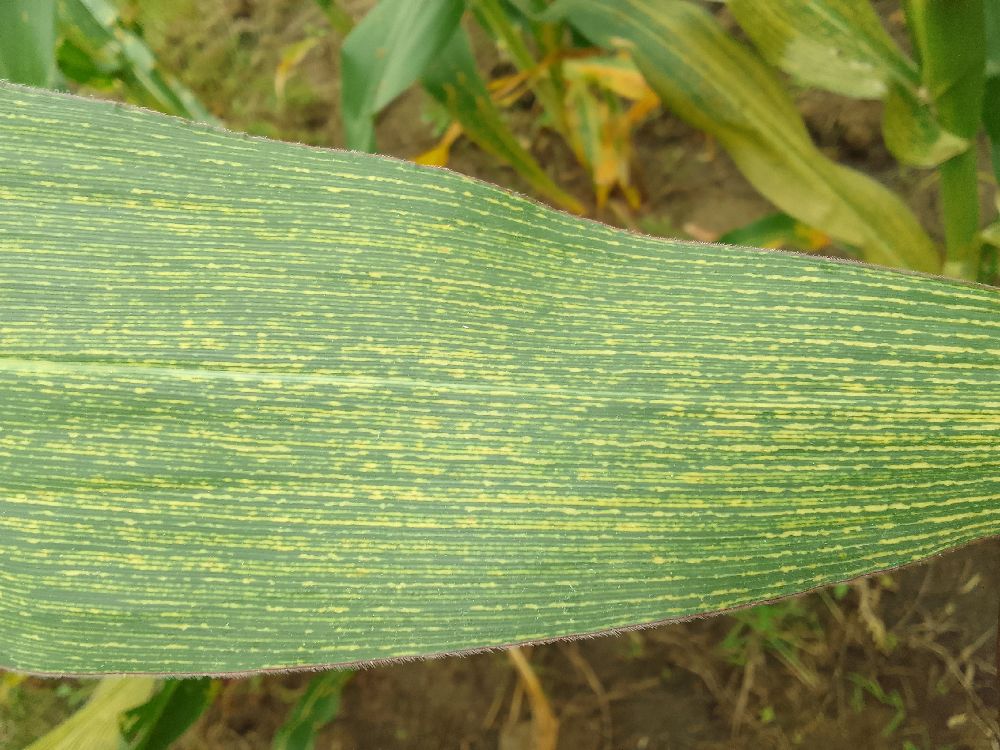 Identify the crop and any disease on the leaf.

maize, maize streak virus
